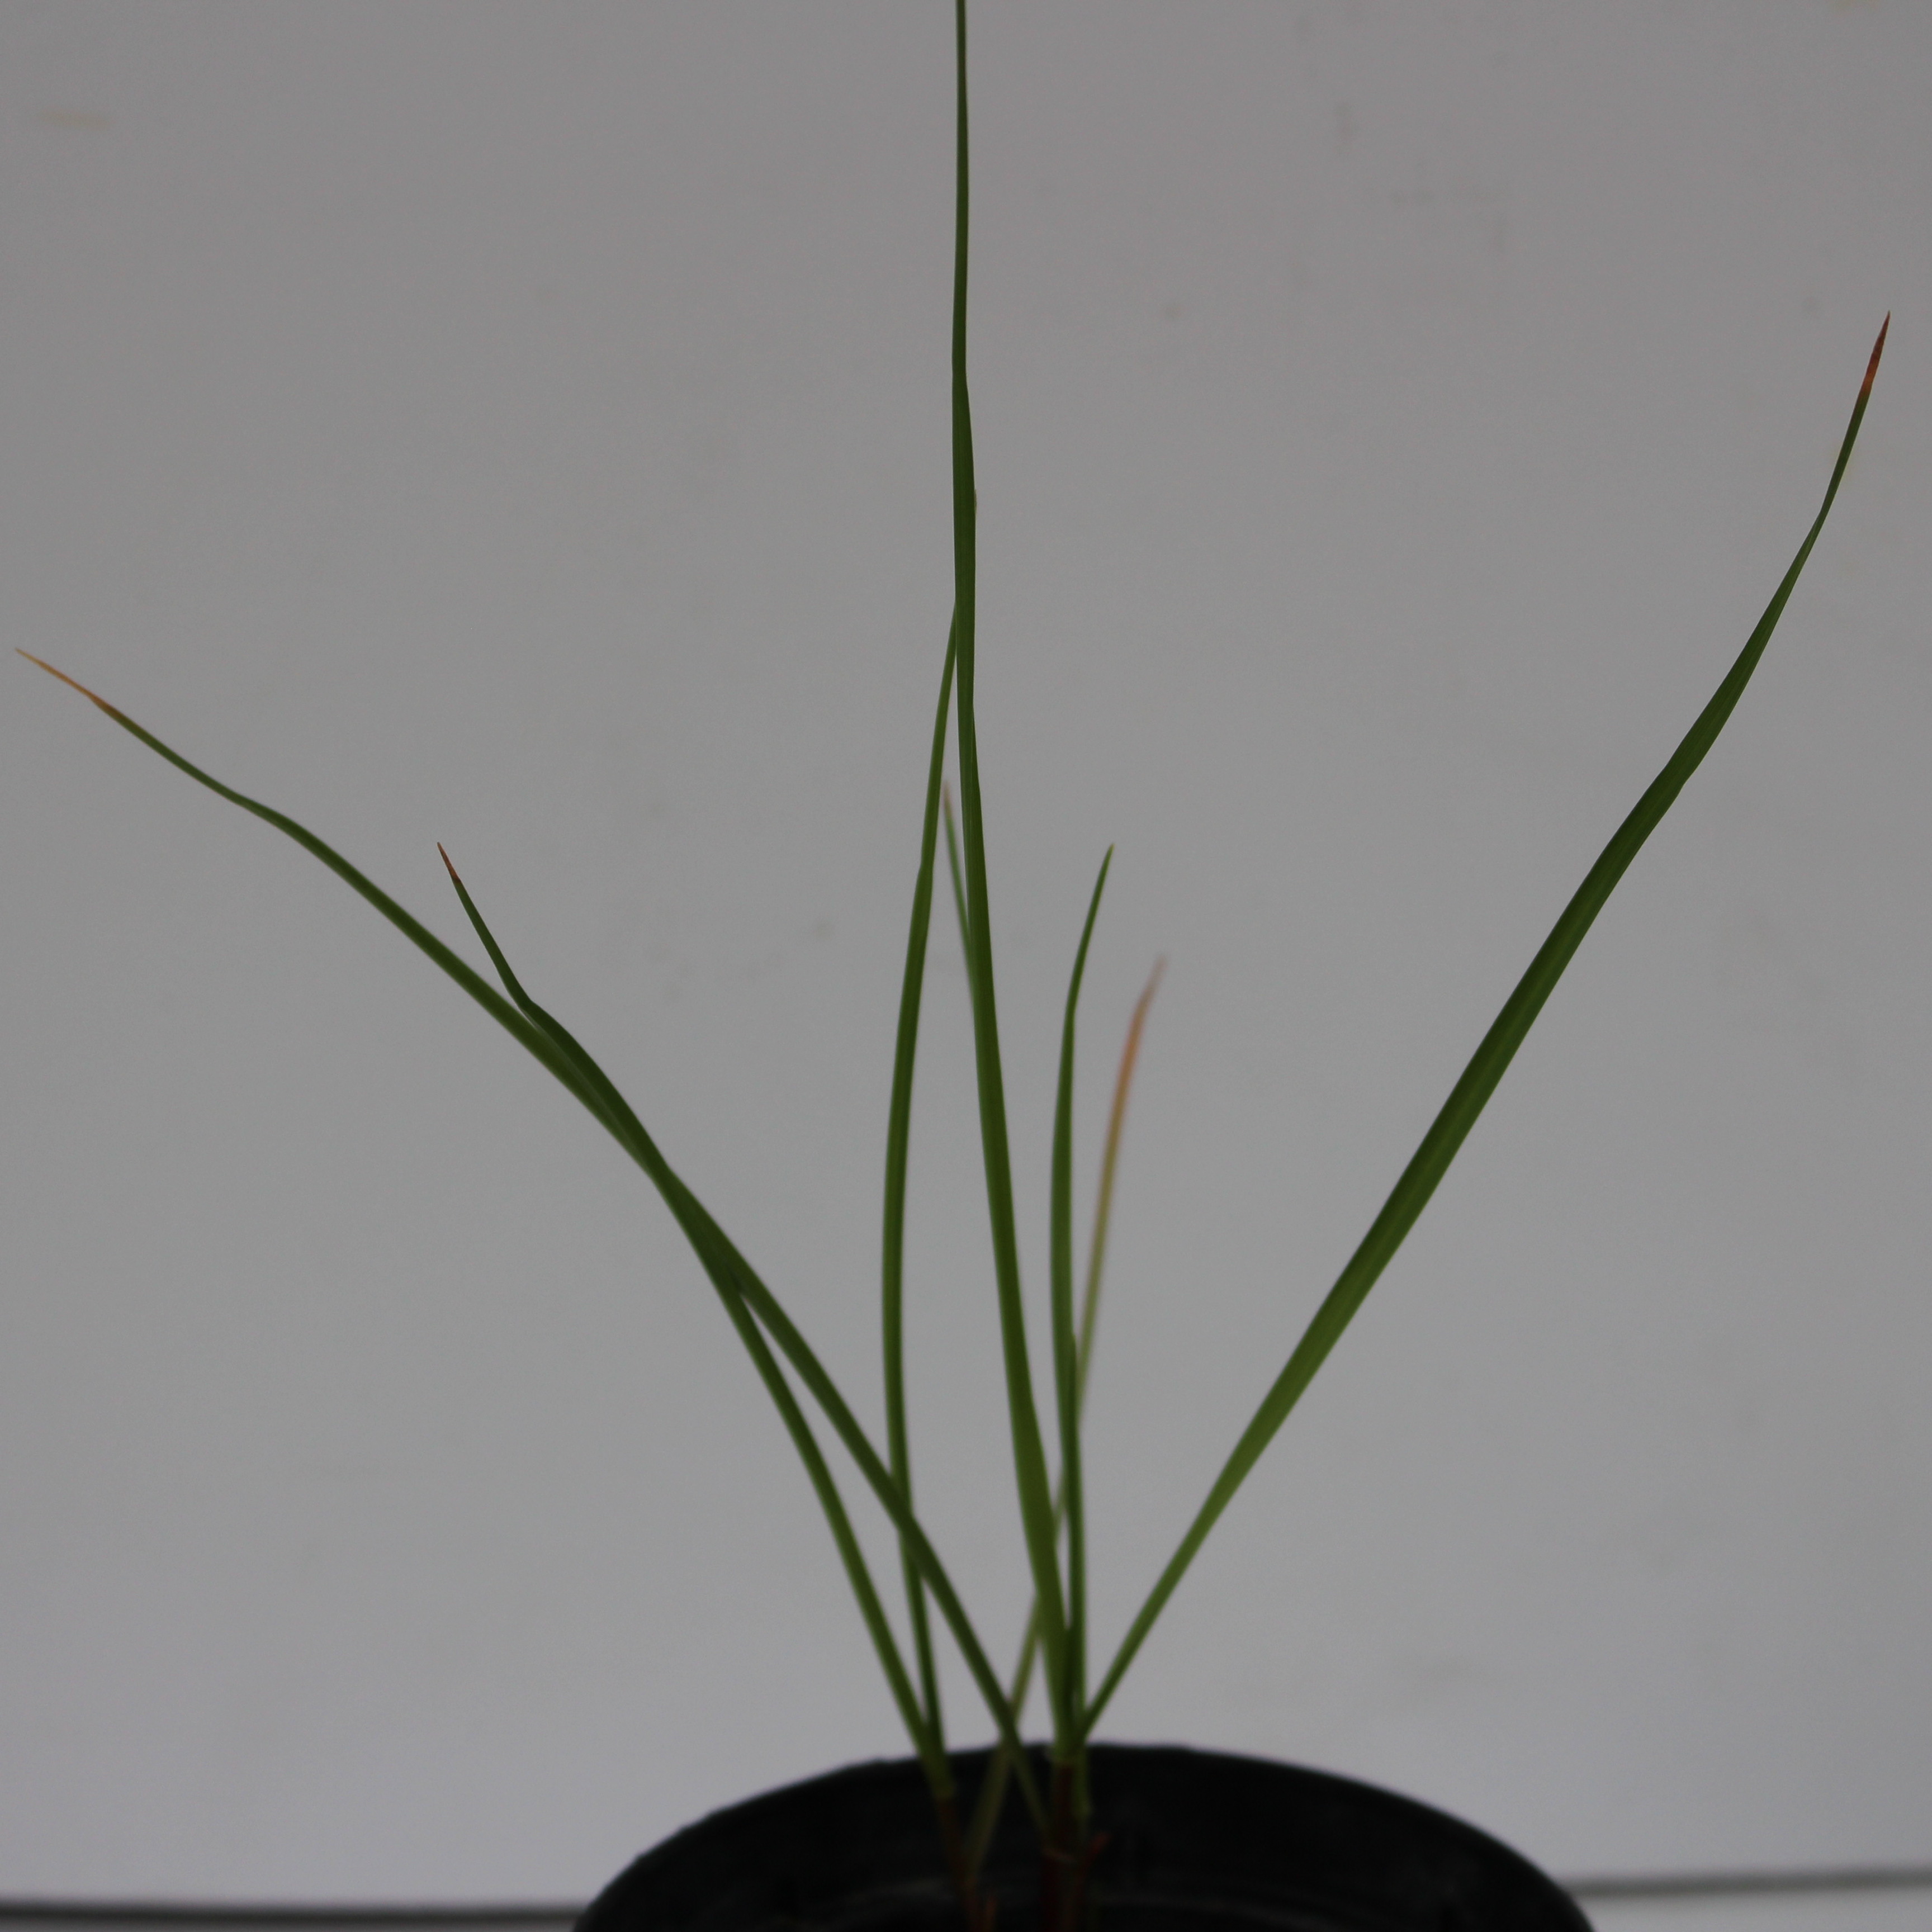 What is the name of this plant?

Lolium multiflorum
